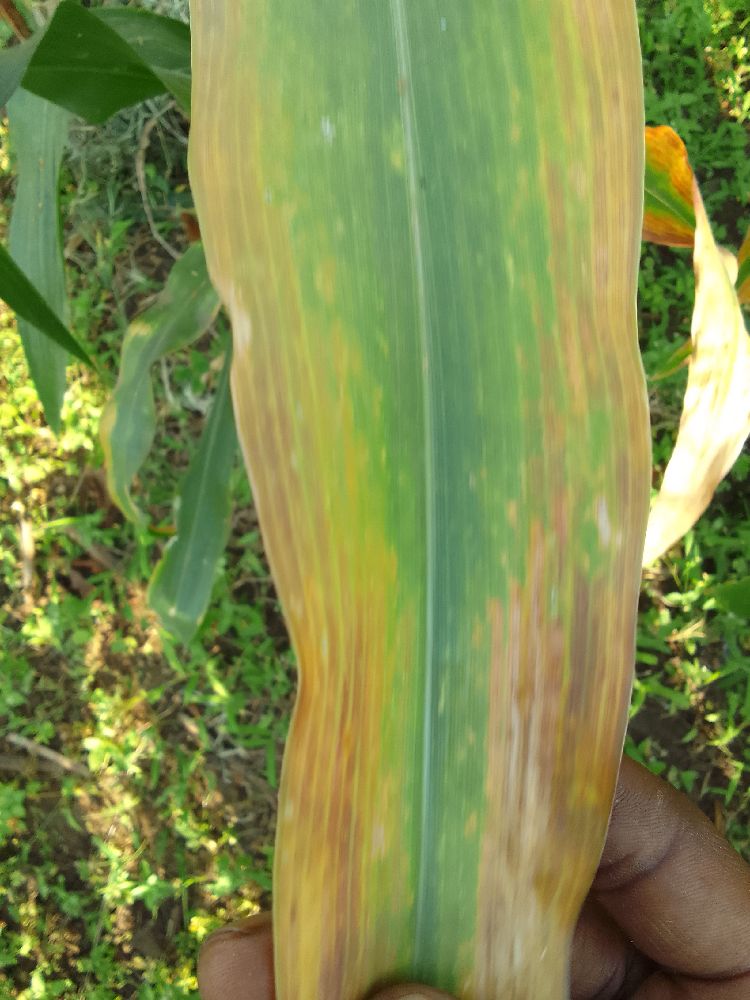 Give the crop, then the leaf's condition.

maize, maize lethal necrosis
